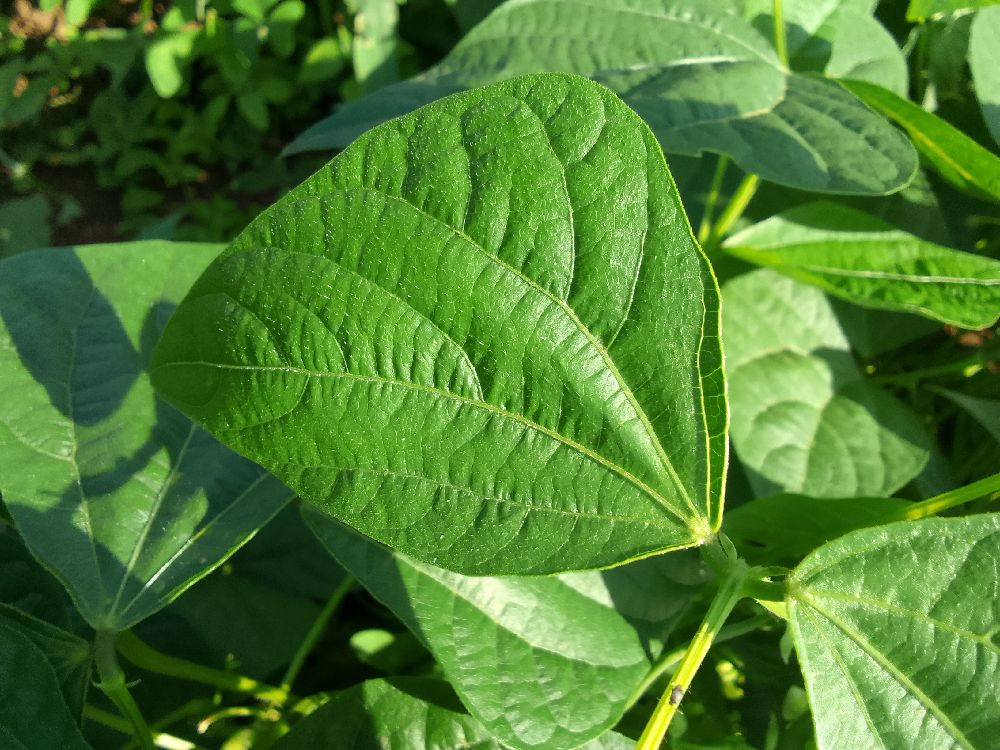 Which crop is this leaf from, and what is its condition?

common bean, healthy
